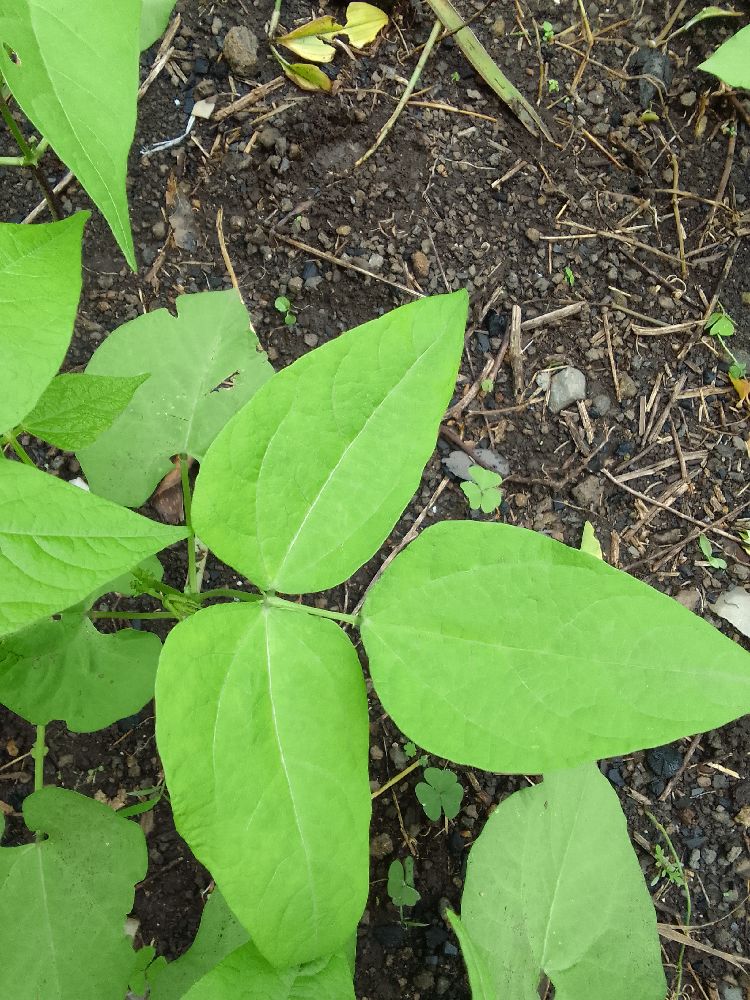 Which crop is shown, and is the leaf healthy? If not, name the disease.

common bean, healthy
